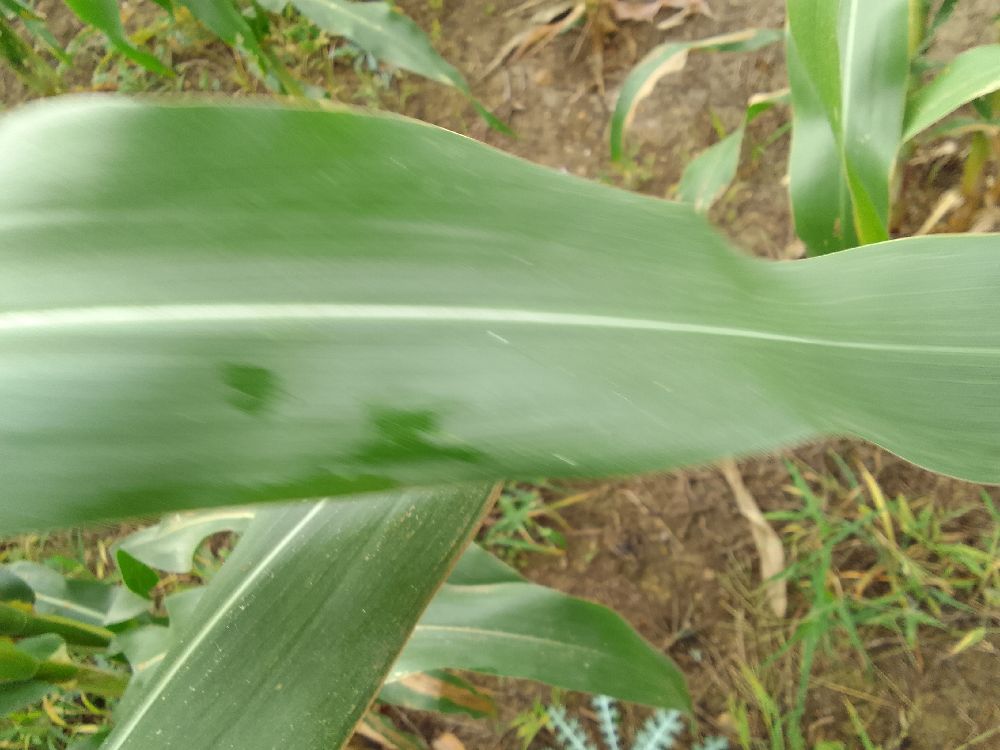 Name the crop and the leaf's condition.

maize, healthy
